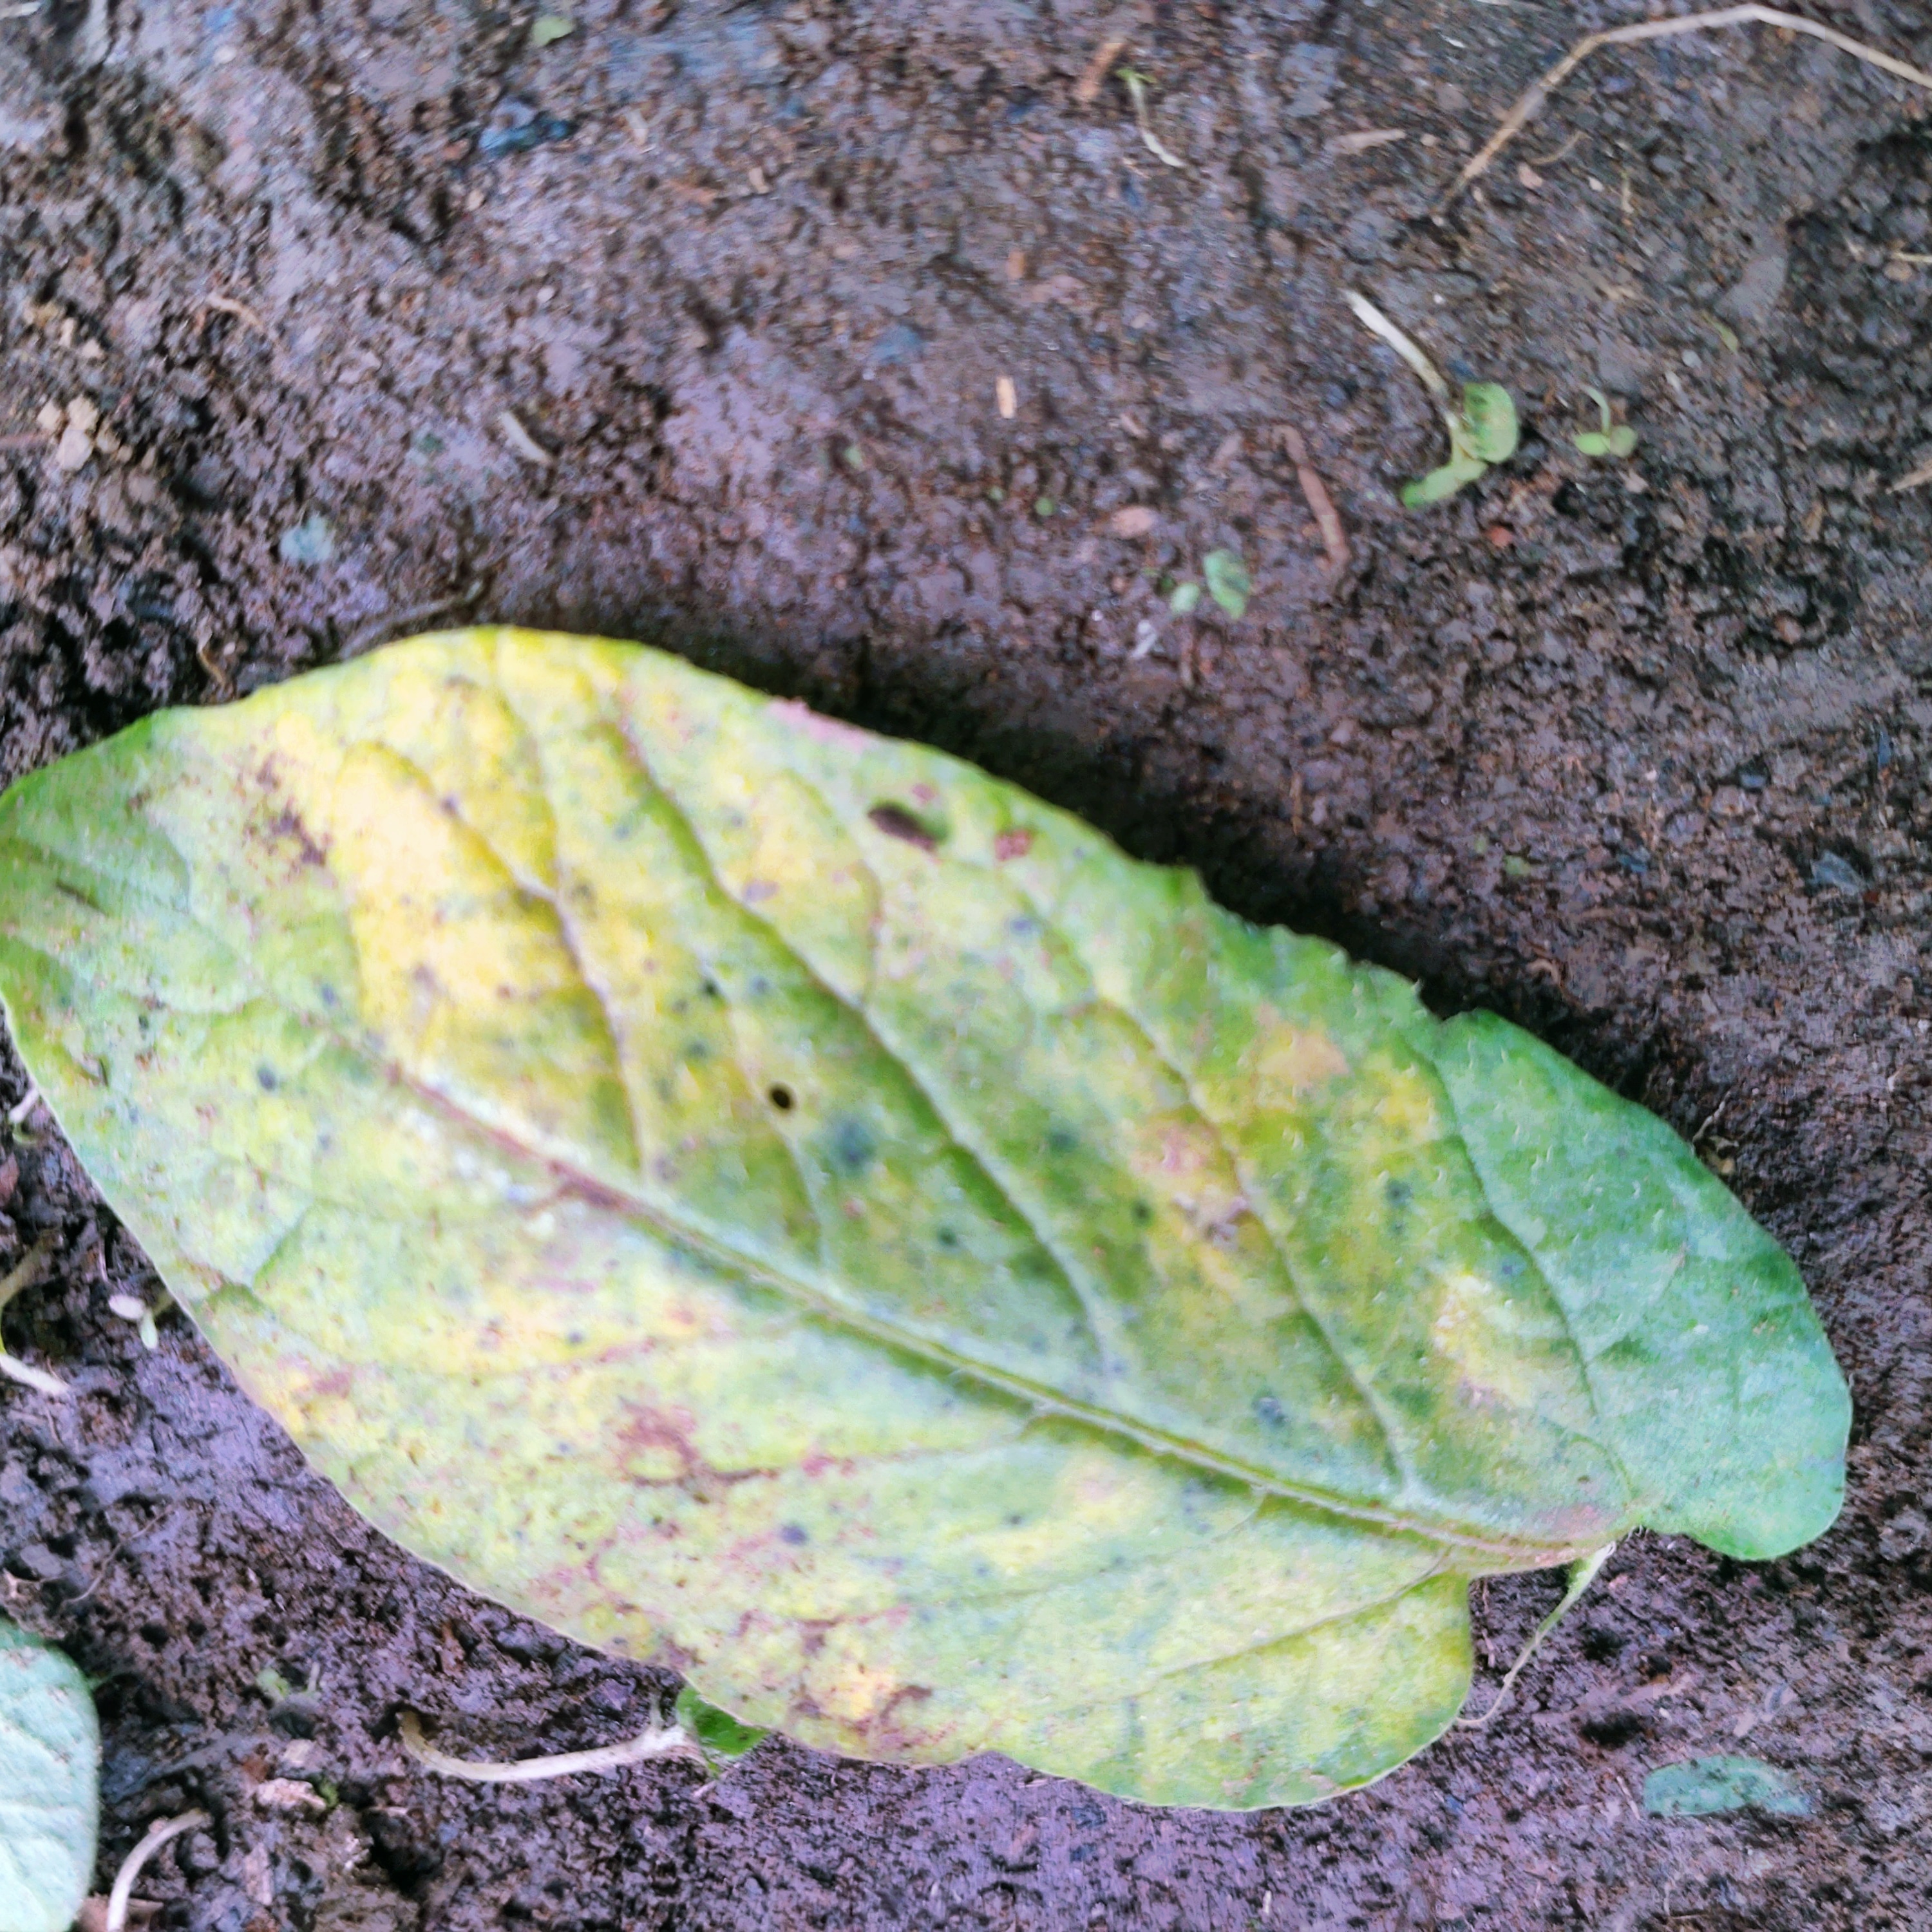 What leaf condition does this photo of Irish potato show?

late blight
